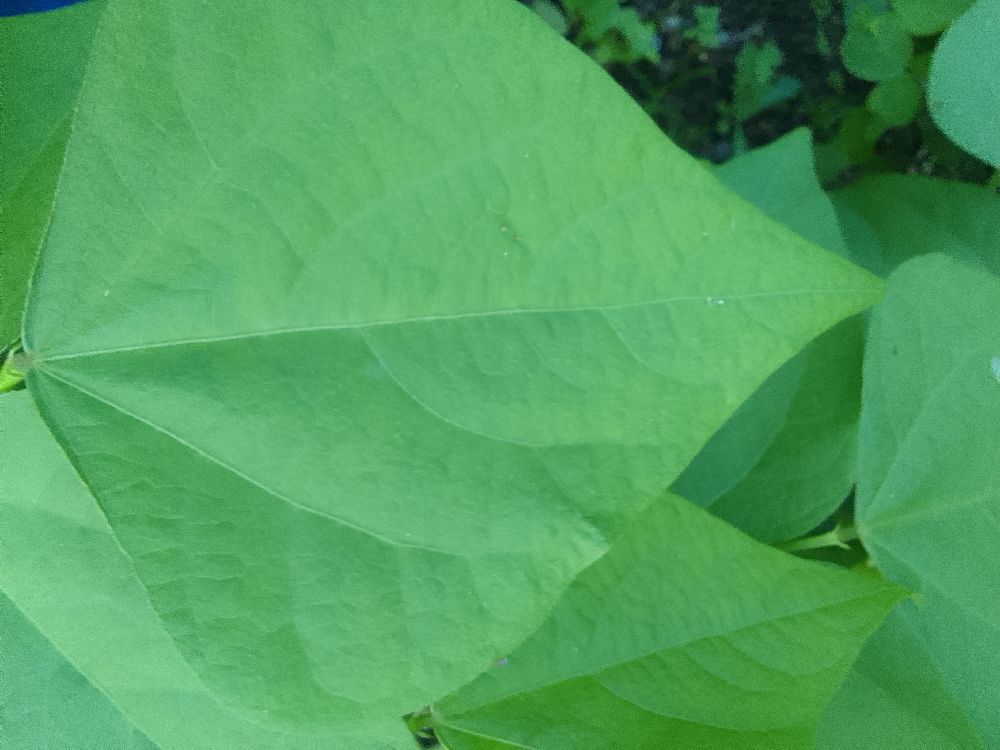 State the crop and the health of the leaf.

common bean, healthy
